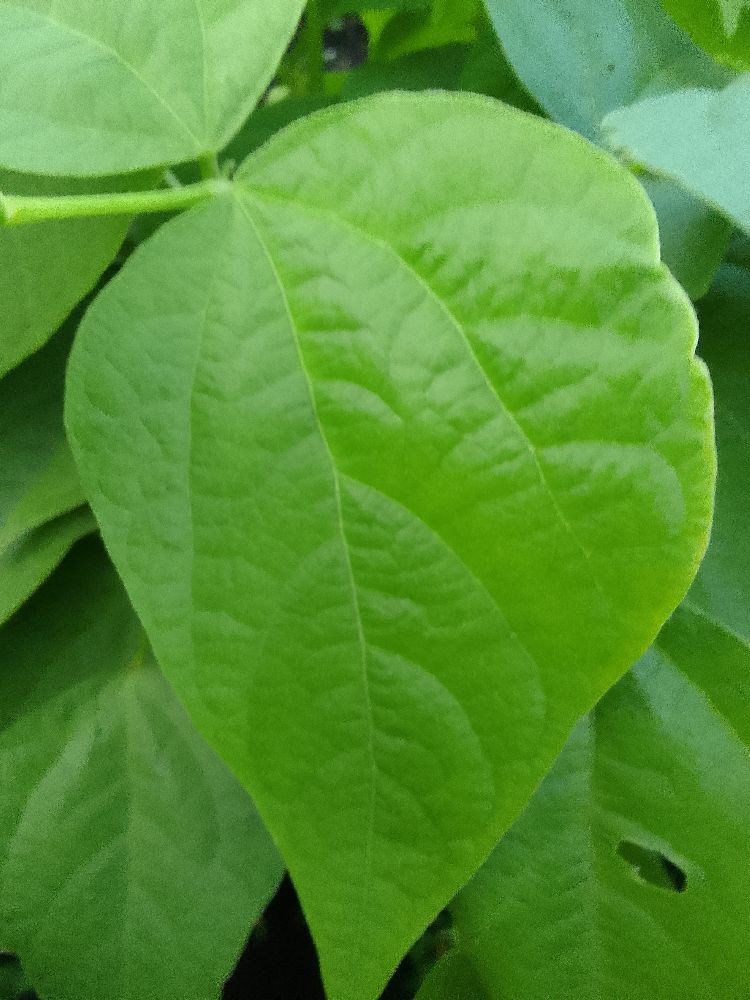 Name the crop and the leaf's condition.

common bean, healthy
